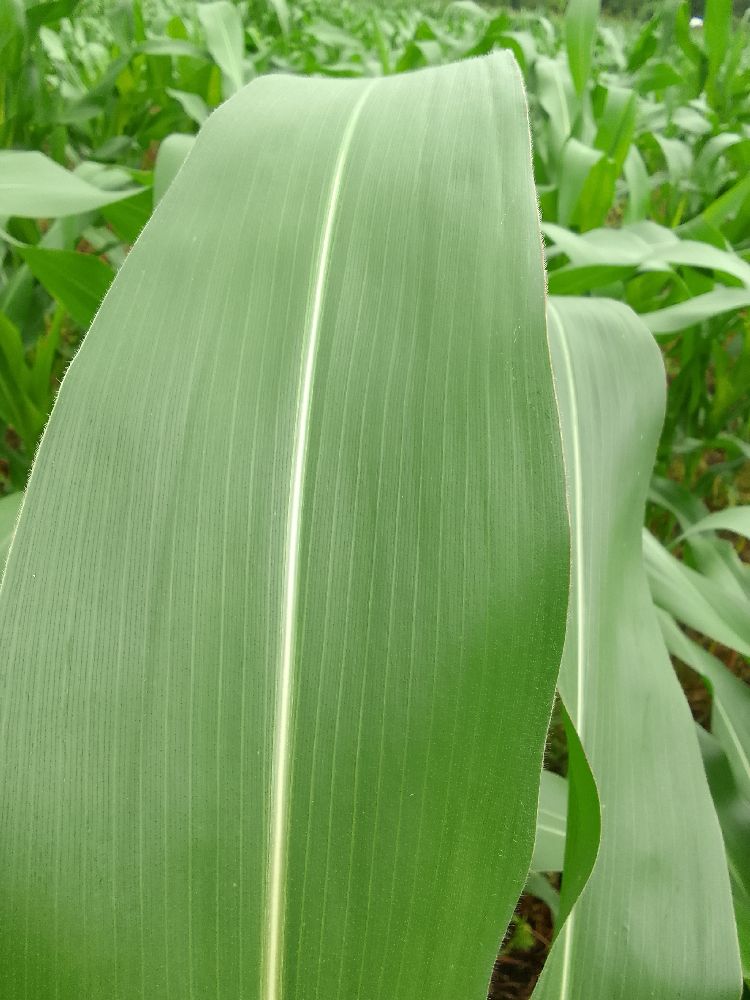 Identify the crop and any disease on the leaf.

maize, healthy
